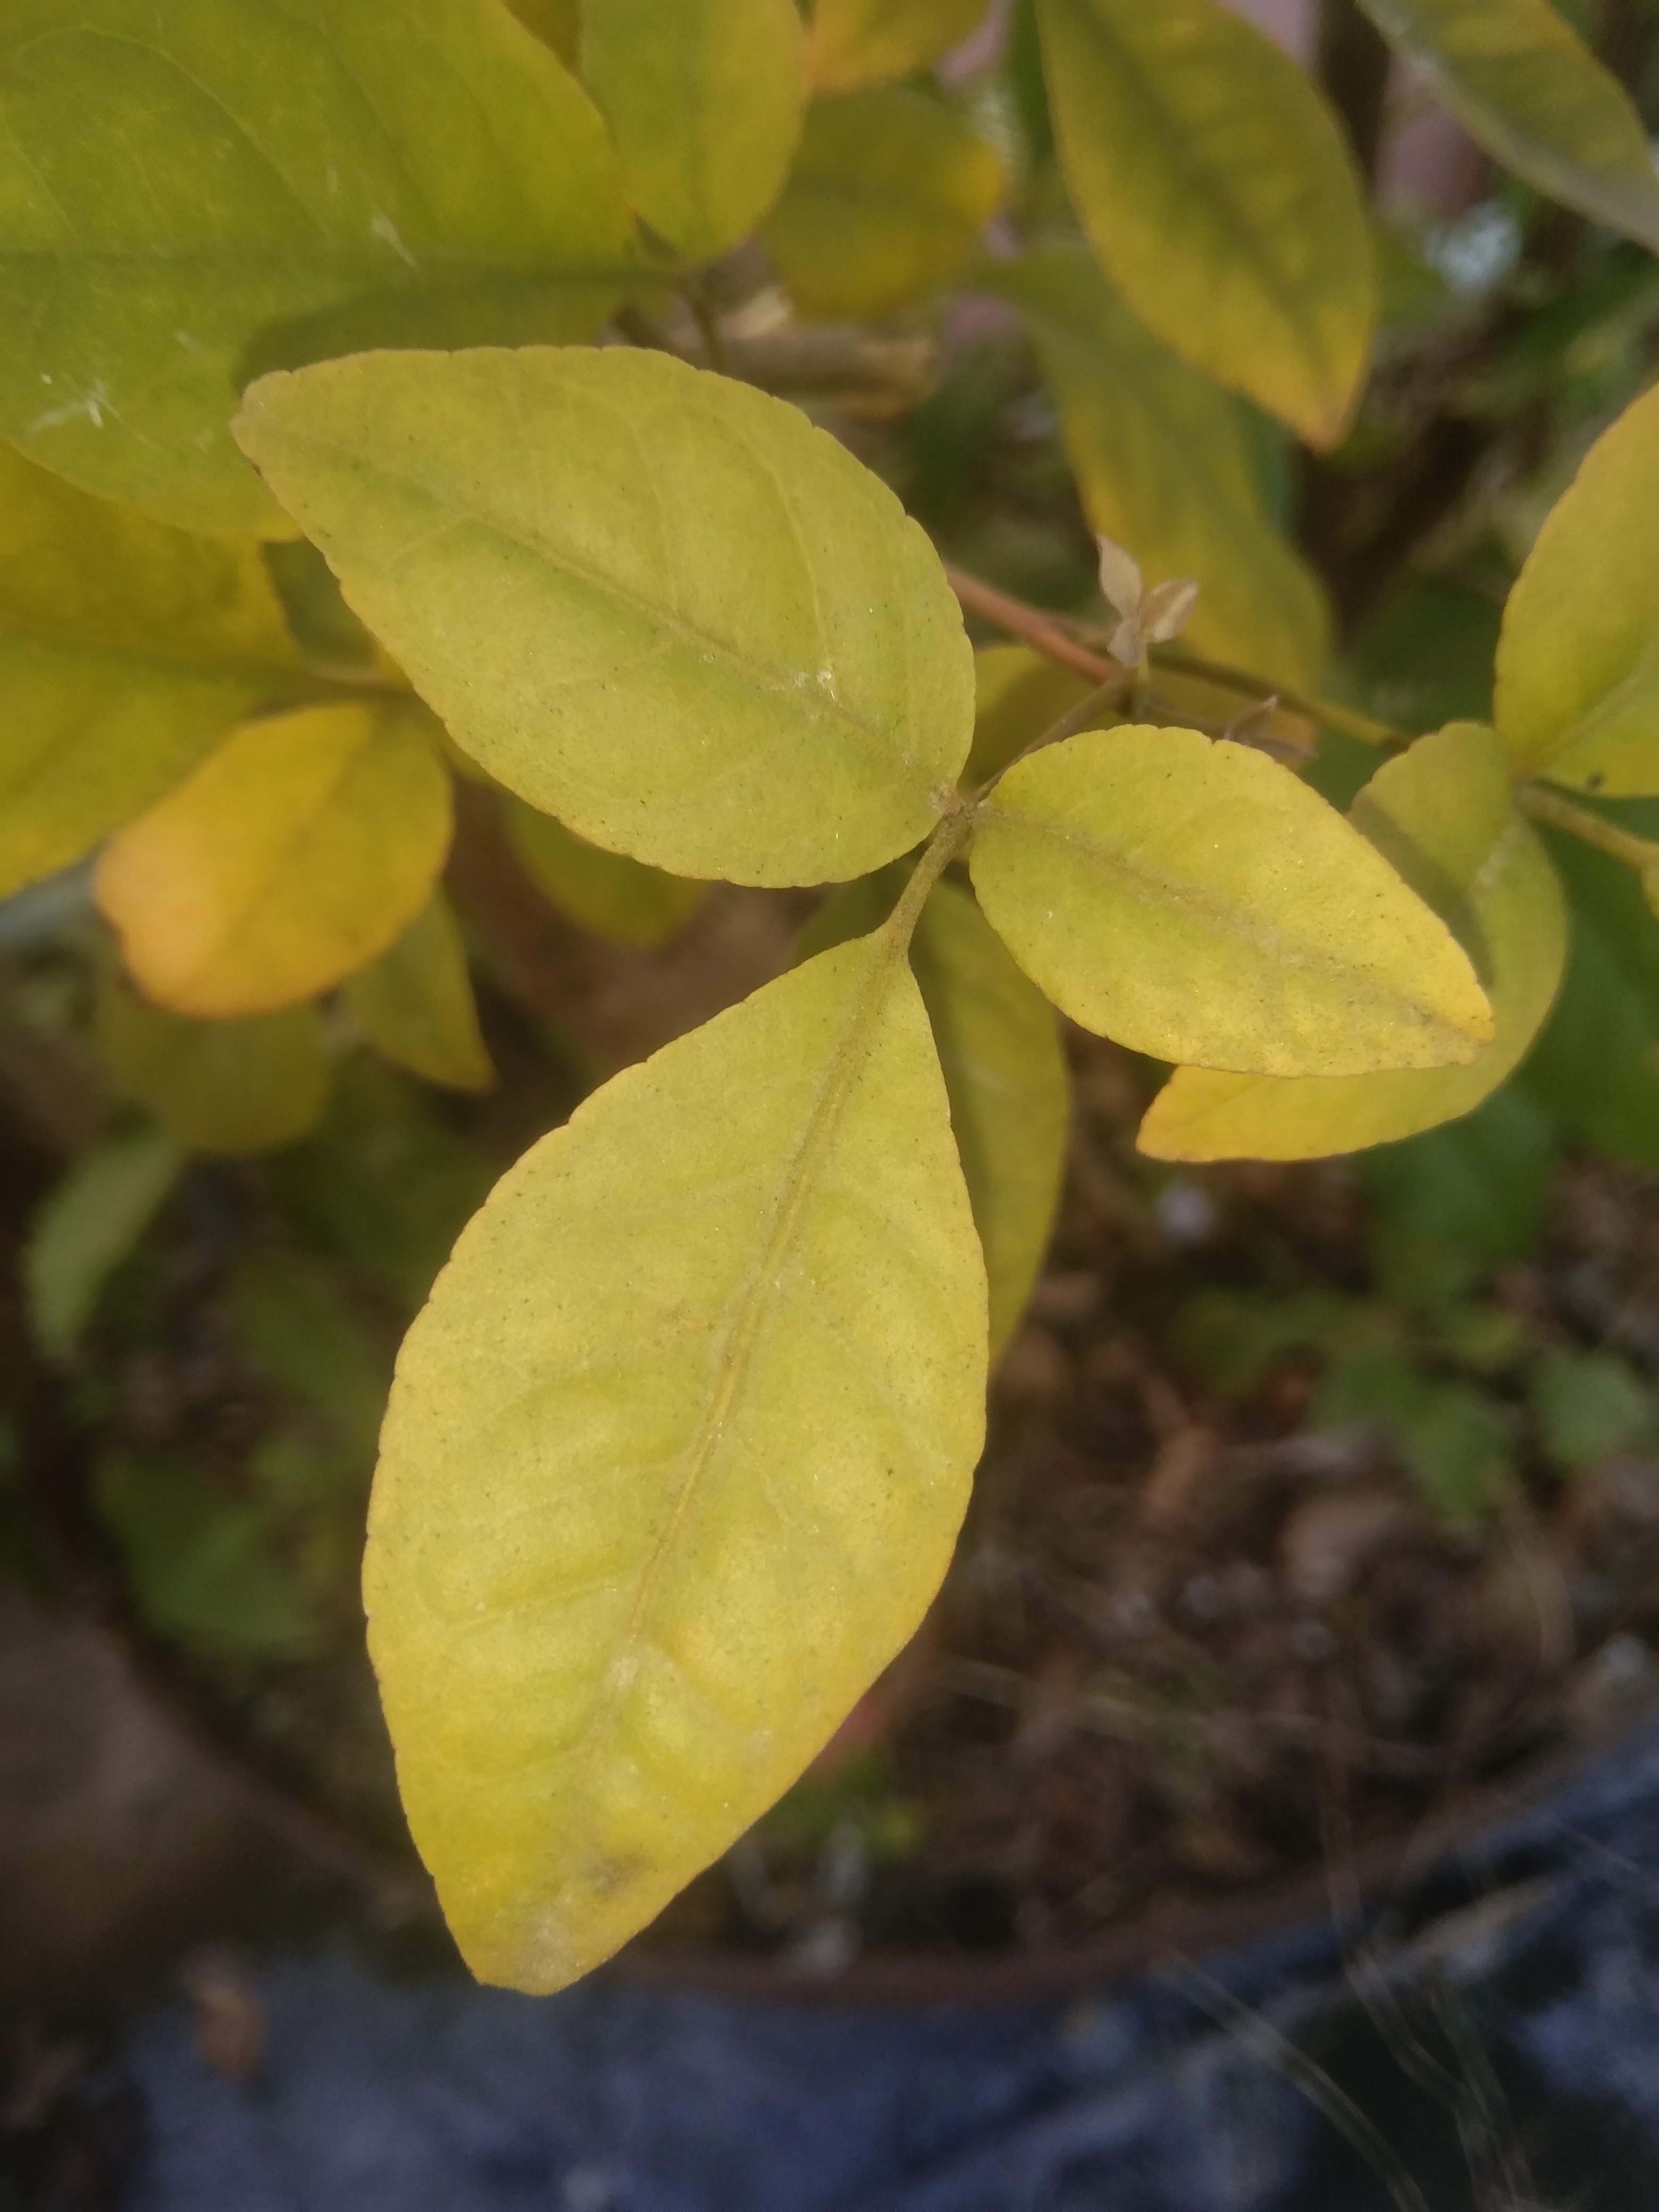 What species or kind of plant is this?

wood apple
